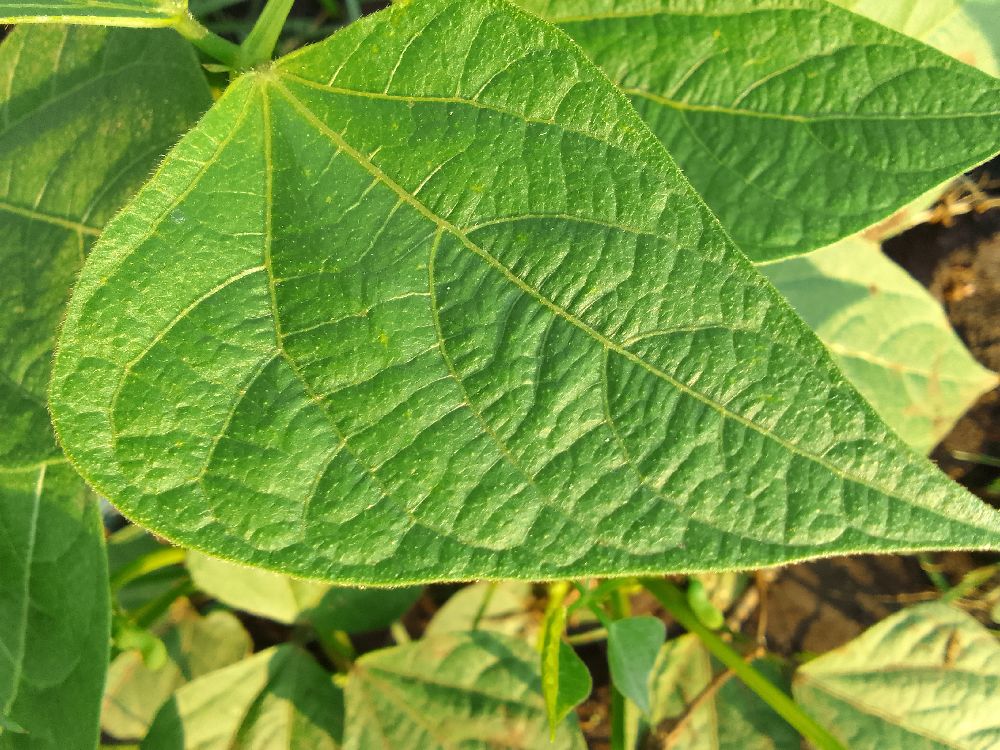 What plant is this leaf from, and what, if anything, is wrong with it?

common bean, healthy
